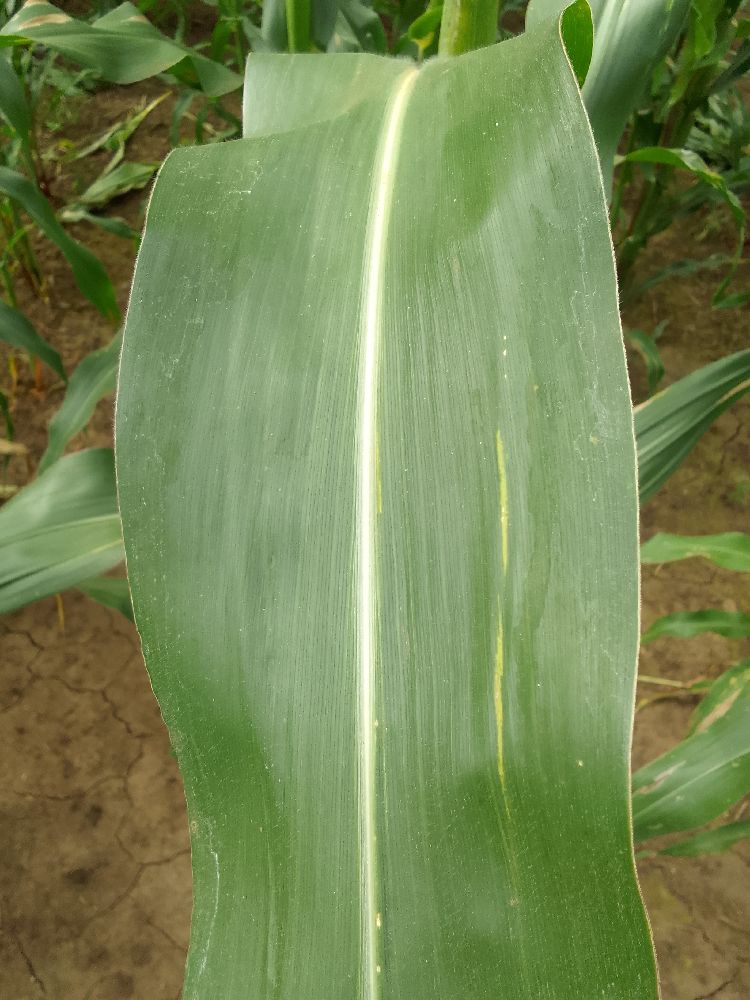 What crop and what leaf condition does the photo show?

maize, healthy
